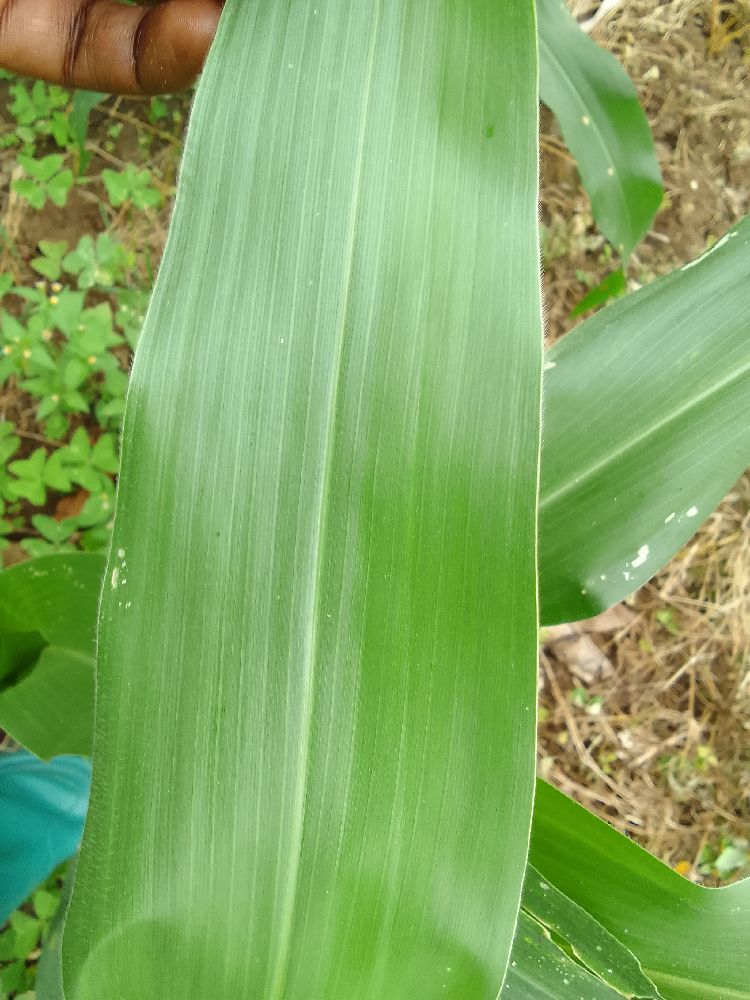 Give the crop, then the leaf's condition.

maize, healthy
